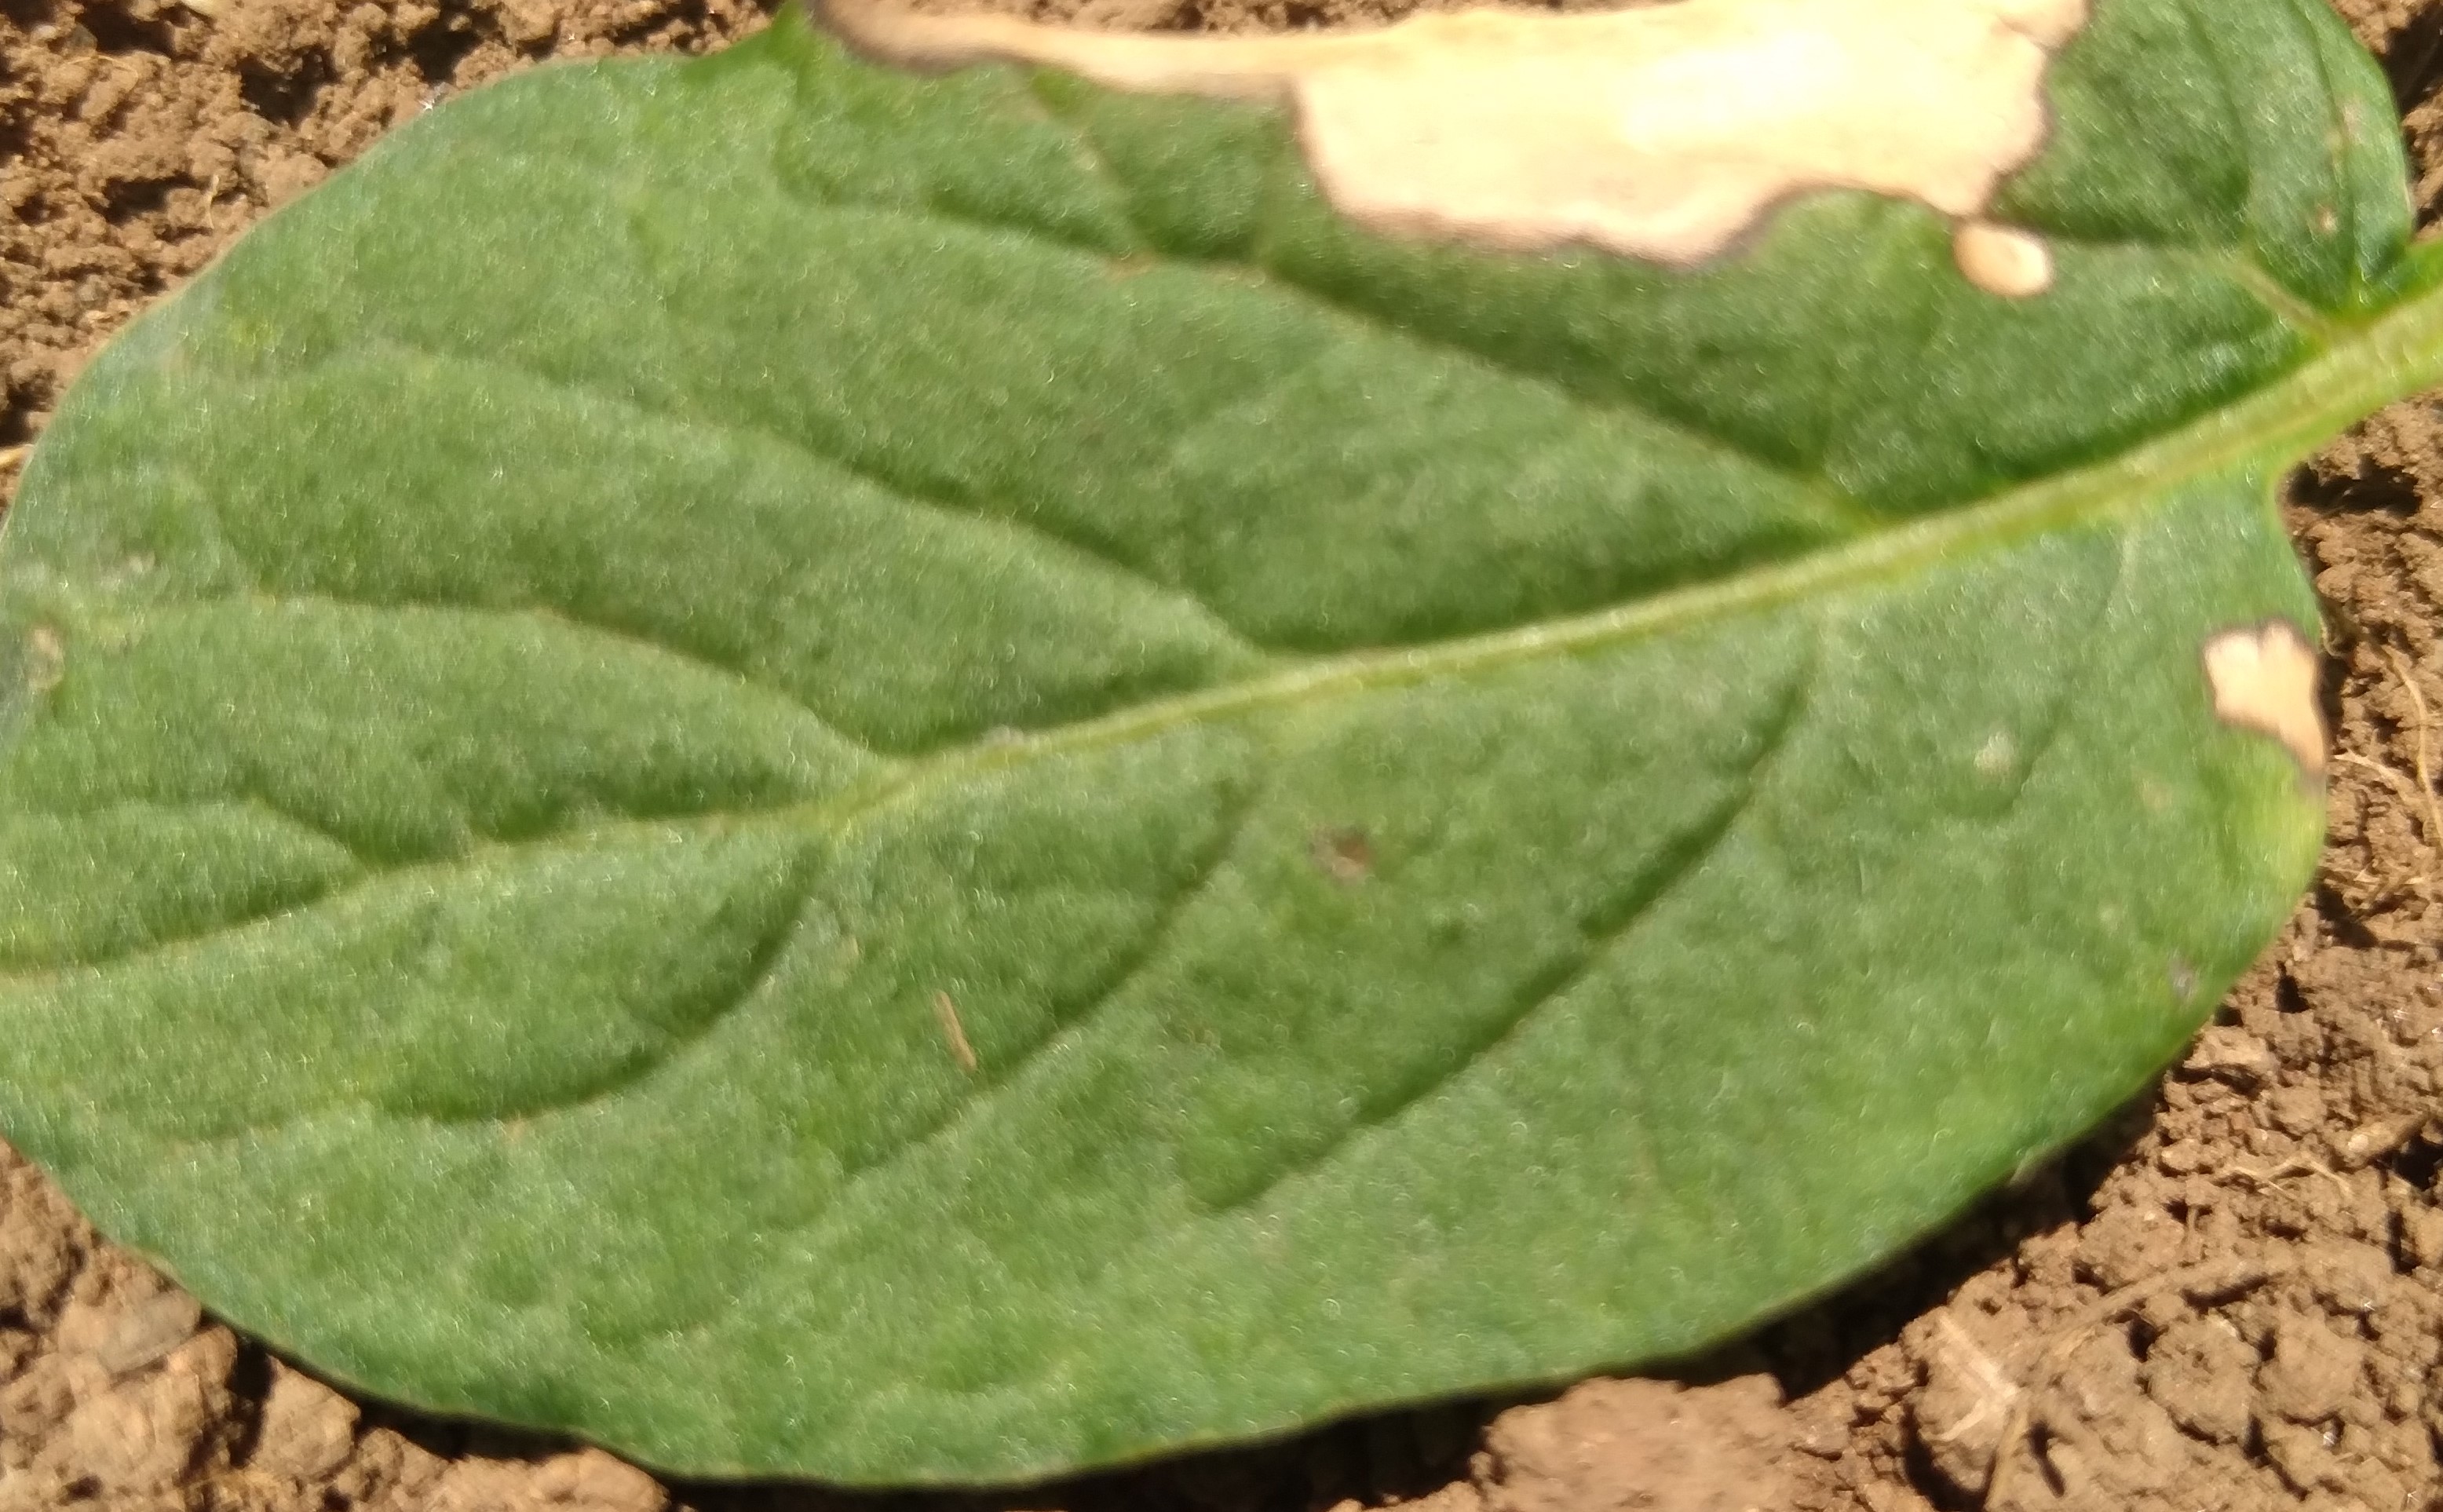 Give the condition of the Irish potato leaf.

early blight
